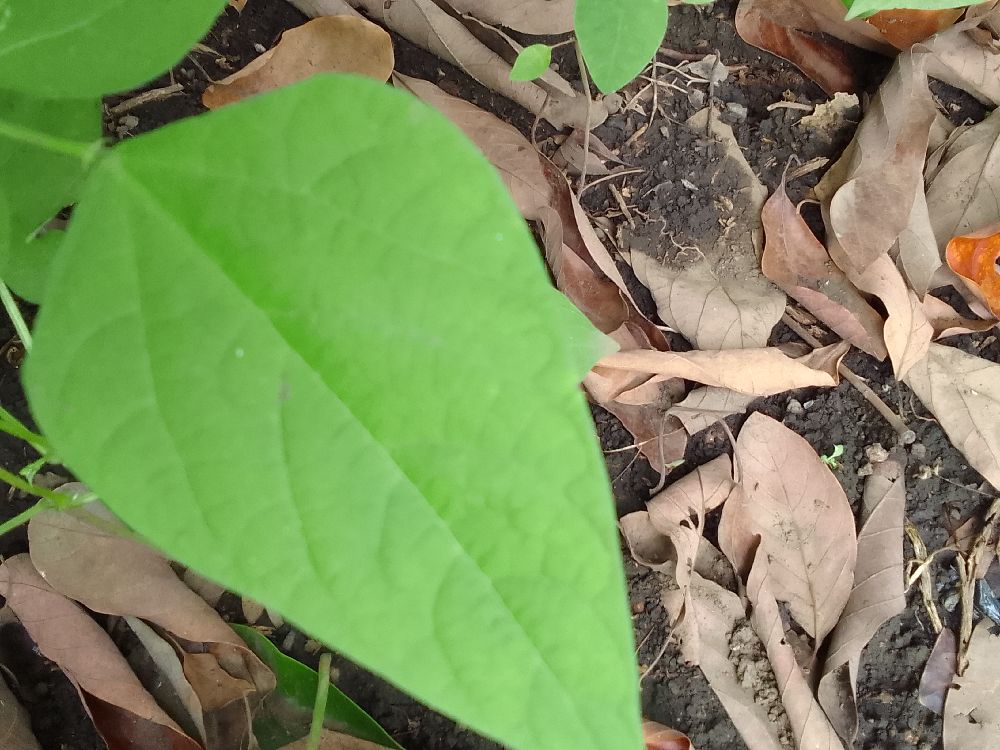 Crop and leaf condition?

common bean, healthy
